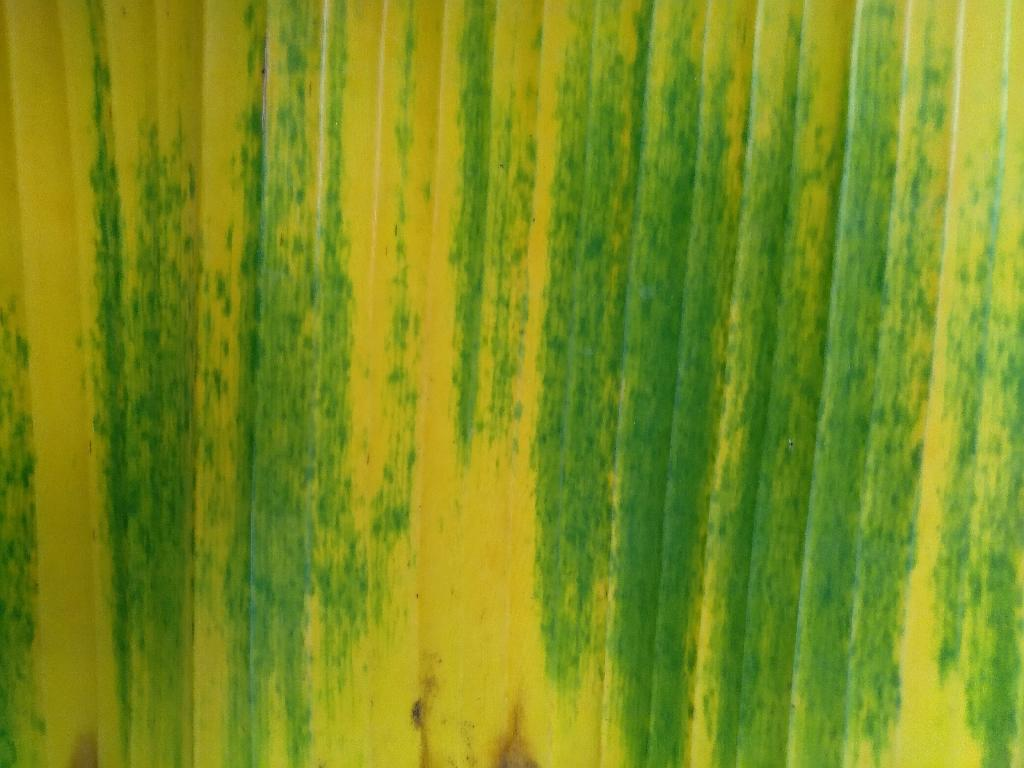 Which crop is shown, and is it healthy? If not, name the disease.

banana, fusarium wilt race 1
